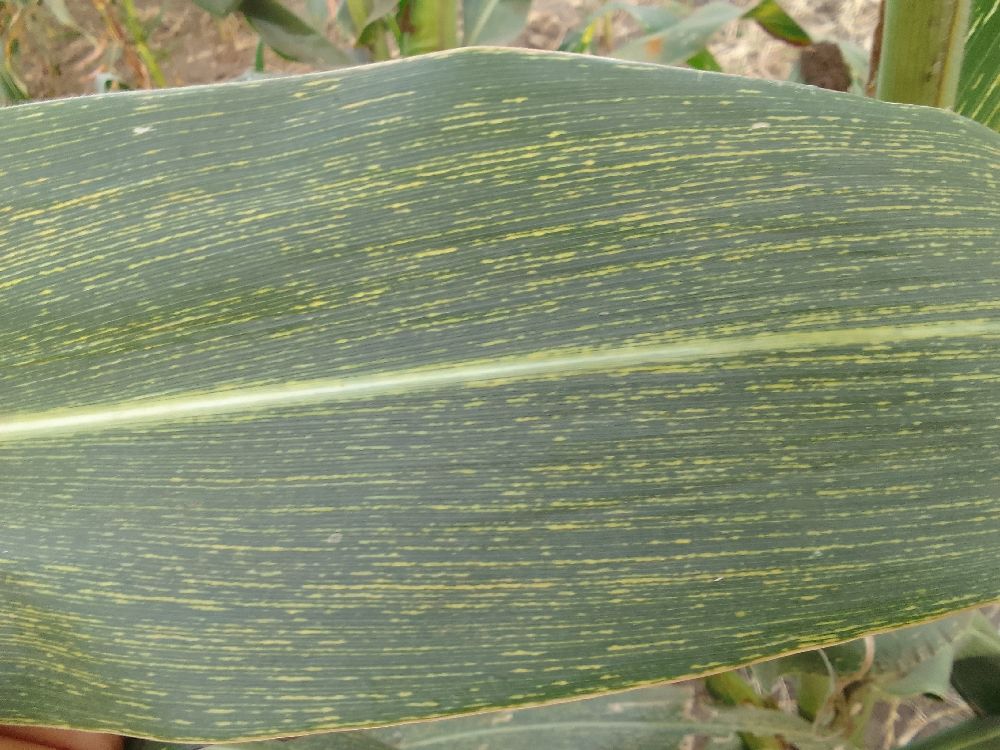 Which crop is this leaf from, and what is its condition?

maize, maize streak virus
